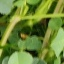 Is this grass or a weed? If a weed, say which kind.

unstructured weed
